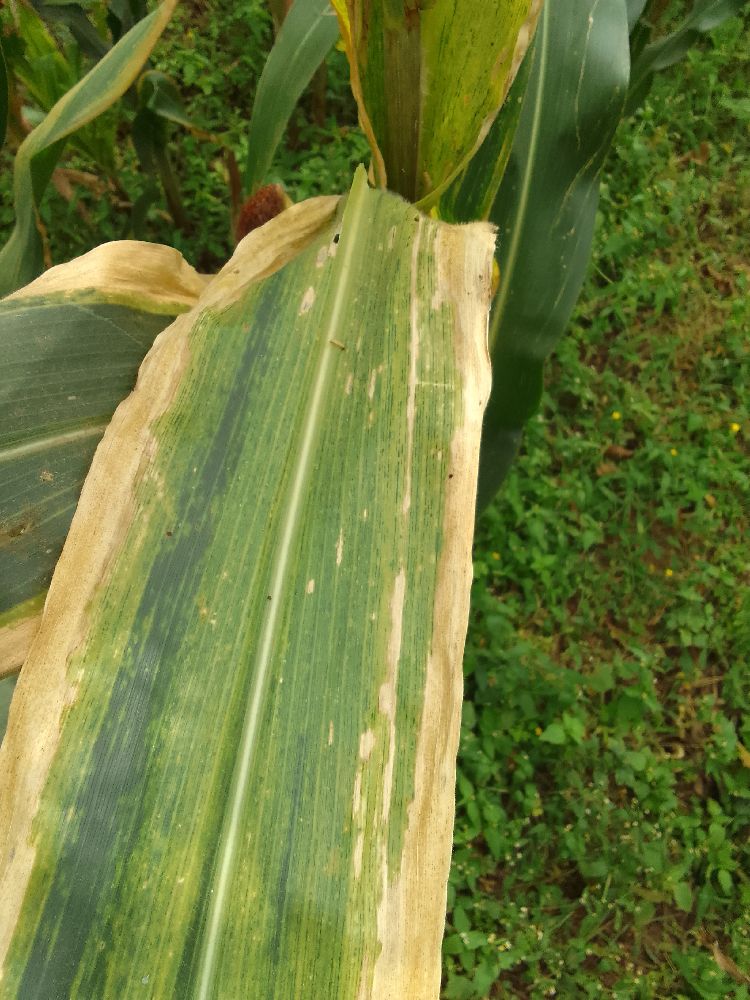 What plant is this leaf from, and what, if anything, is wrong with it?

maize, maize lethal necrosis
